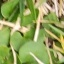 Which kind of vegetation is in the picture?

grass
